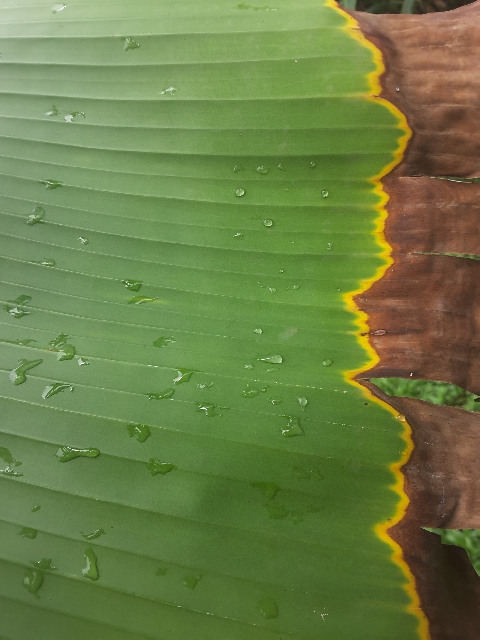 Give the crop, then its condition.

banana, fusarium wilt race 1
